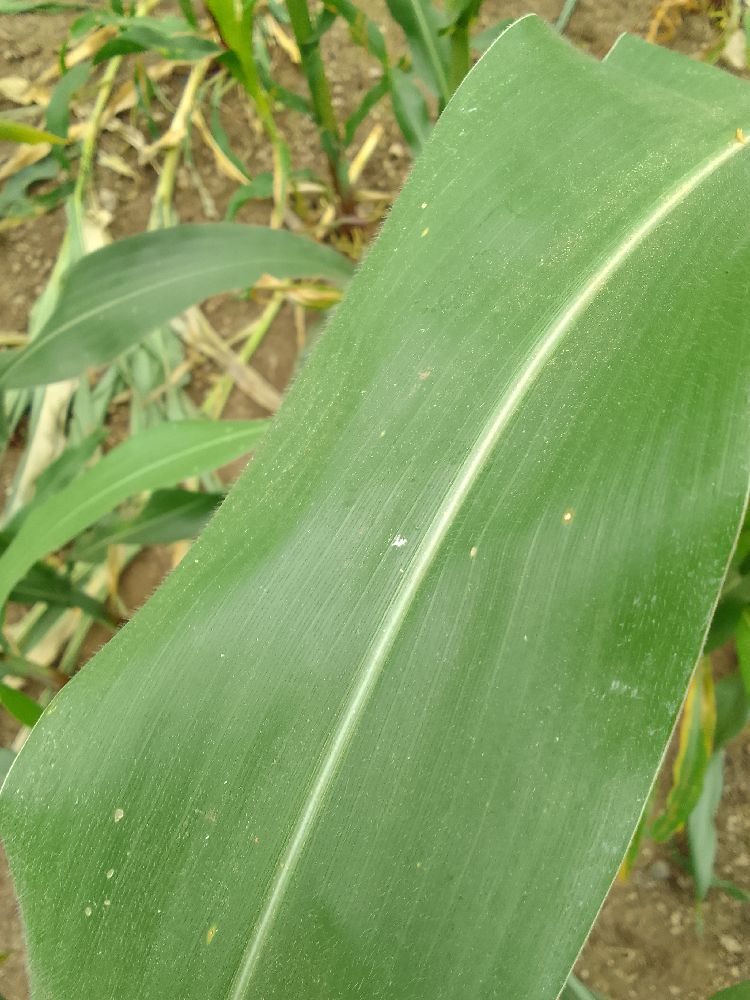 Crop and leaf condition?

maize, healthy
